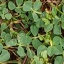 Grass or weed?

unstructured weed
